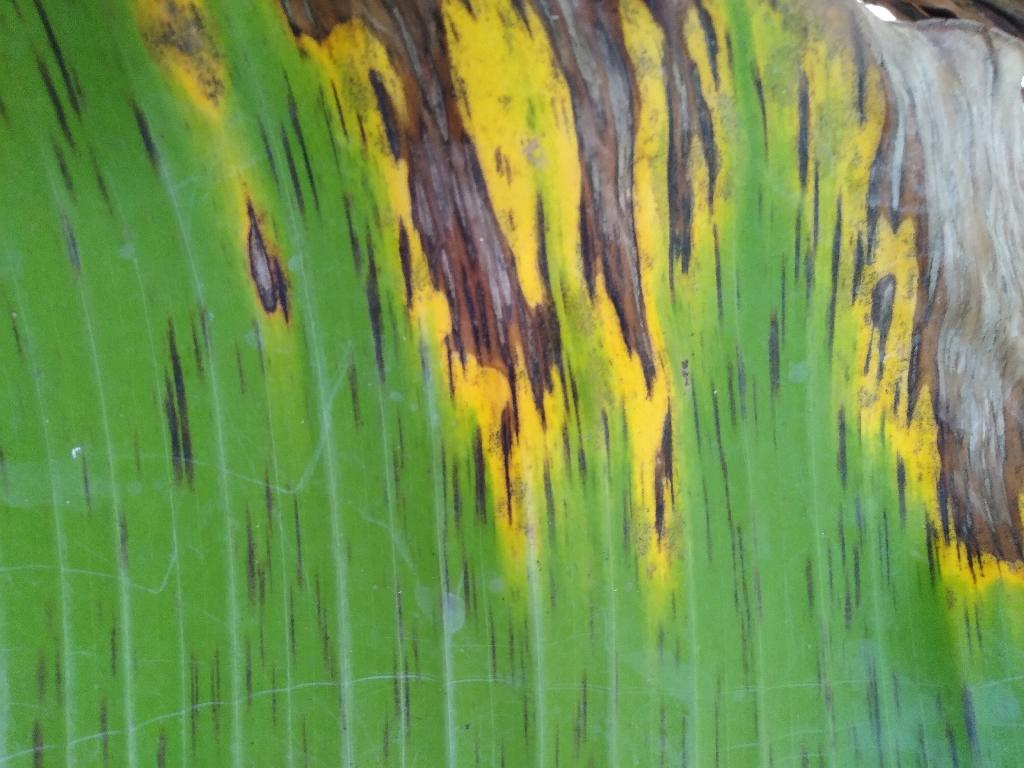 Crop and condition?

banana, black sigatoka
